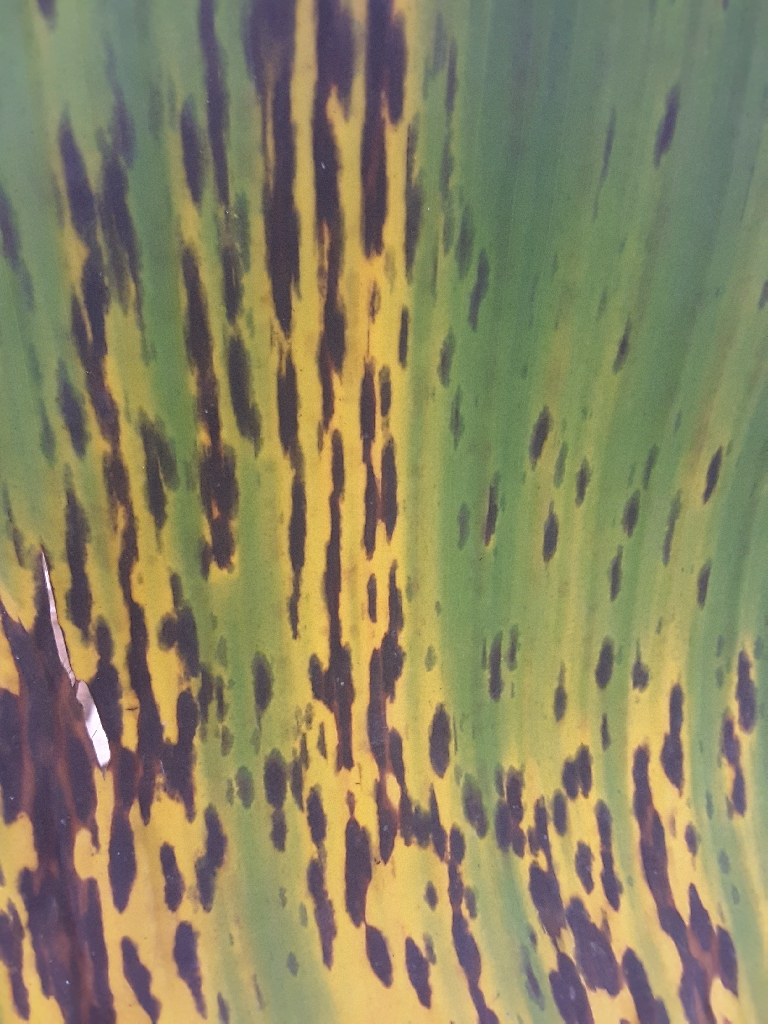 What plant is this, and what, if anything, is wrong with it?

banana, black sigatoka
